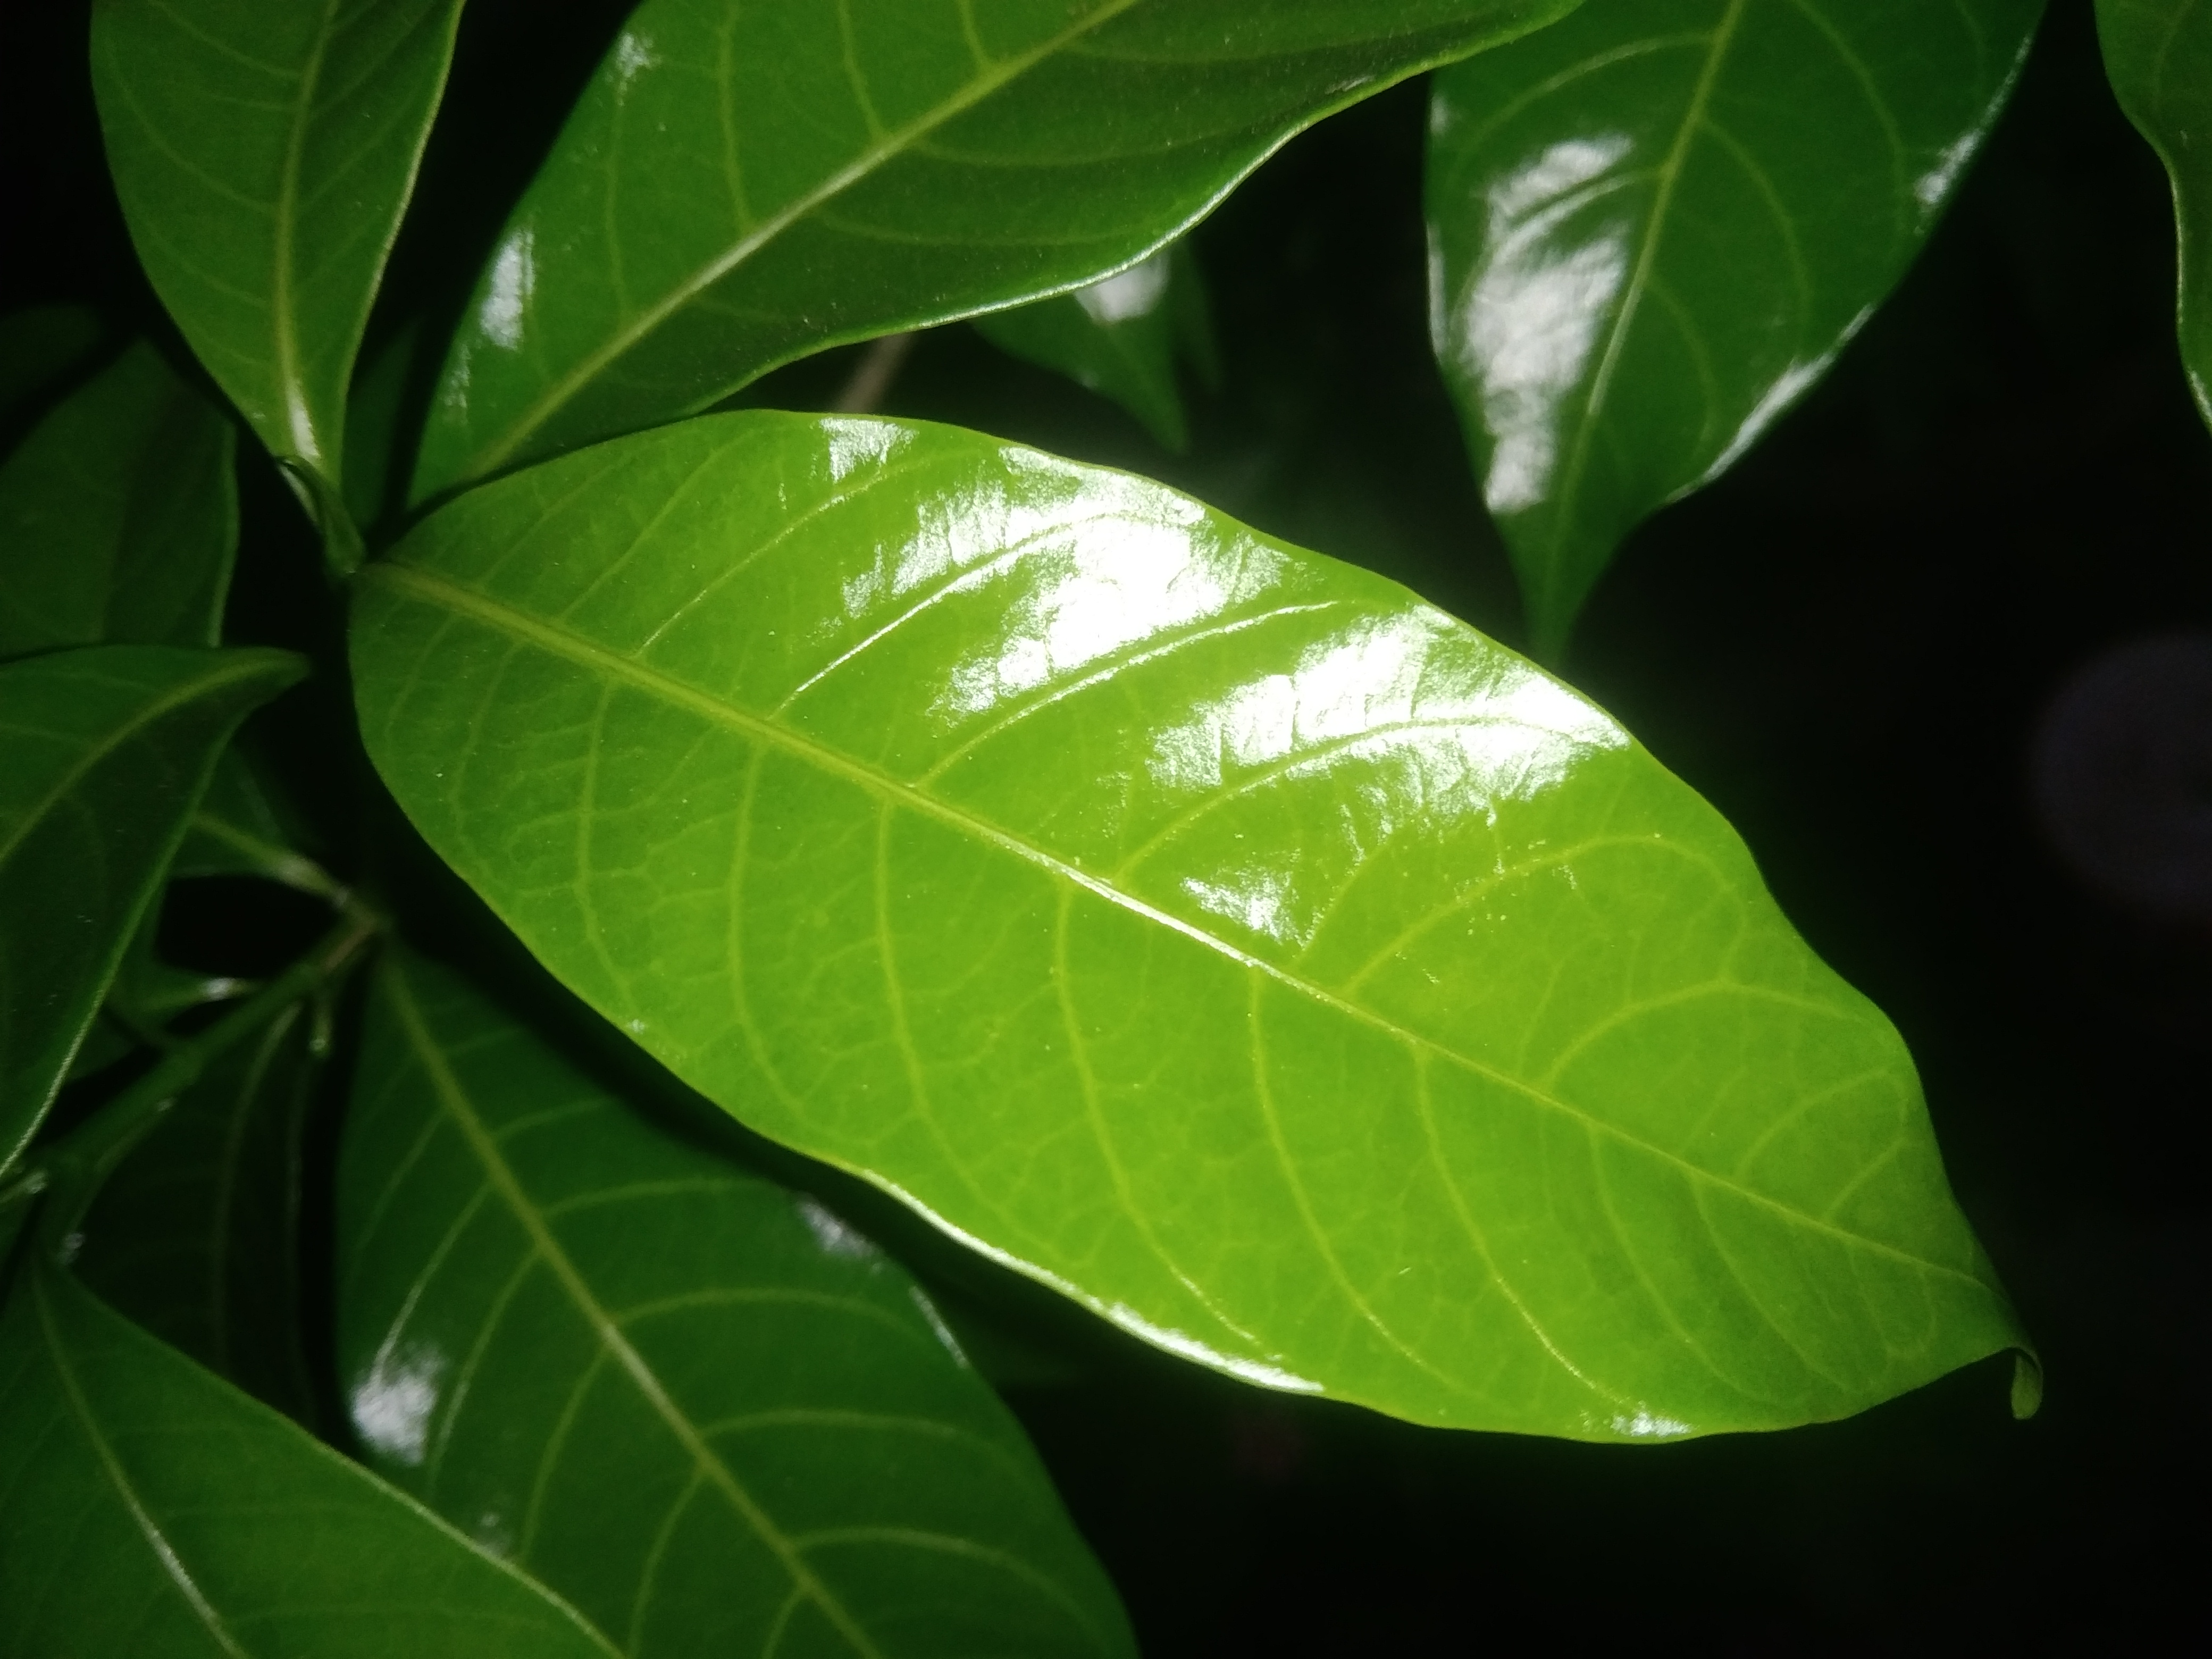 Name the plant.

togor
